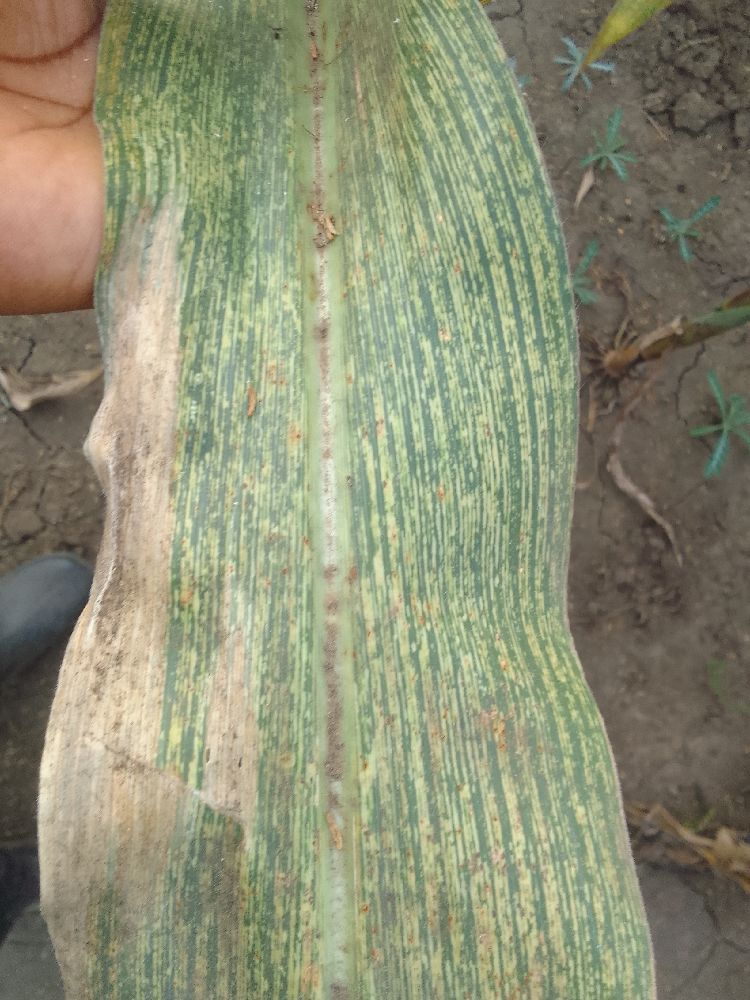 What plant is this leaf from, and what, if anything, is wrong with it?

maize, maize streak virus
